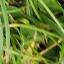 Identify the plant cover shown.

grass
